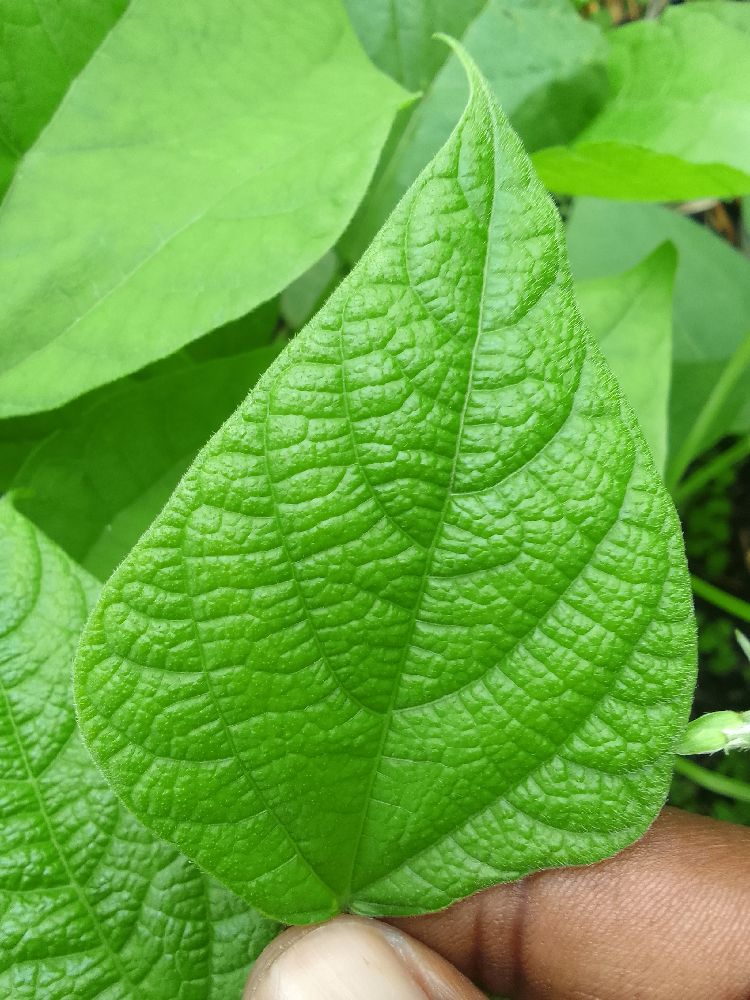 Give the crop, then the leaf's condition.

common bean, healthy
